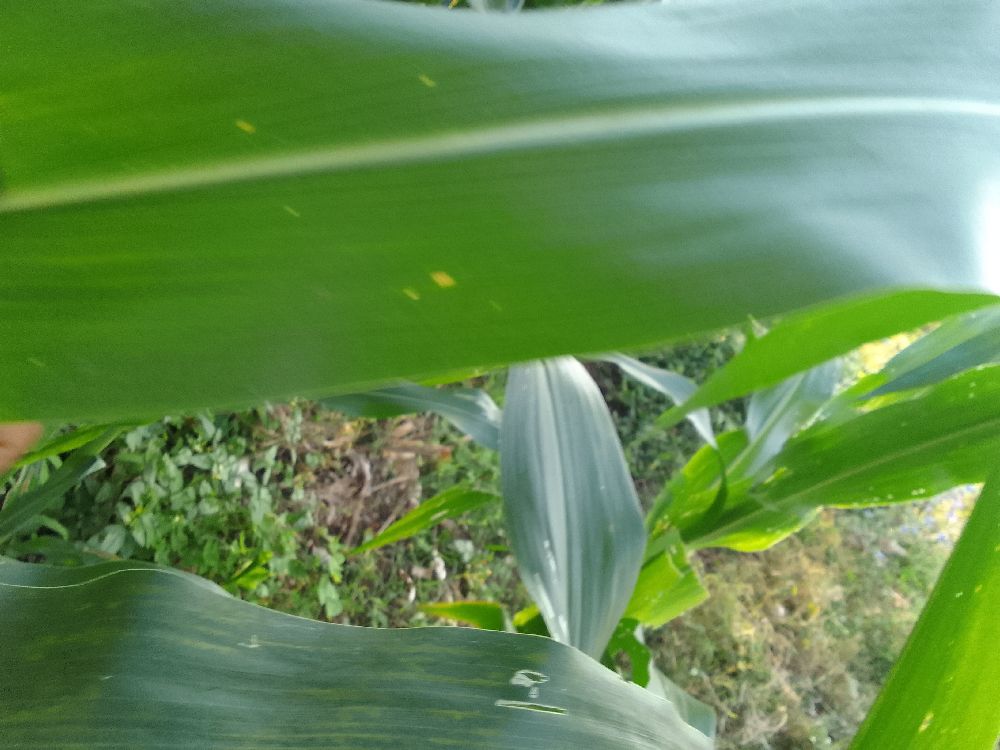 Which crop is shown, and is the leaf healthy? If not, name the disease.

maize, healthy
